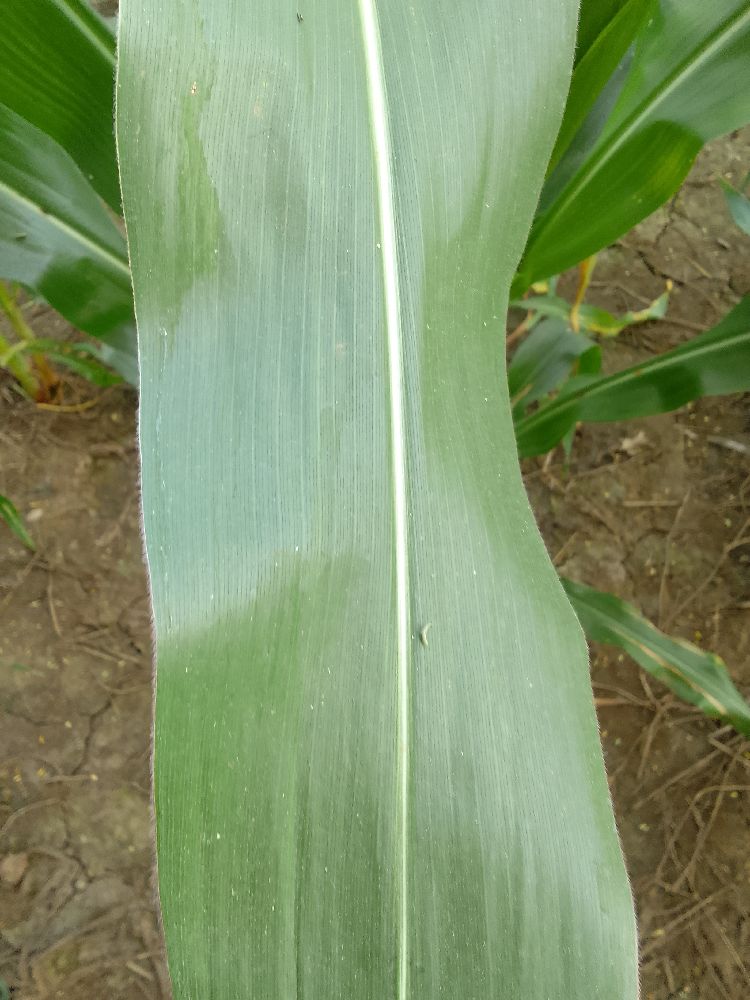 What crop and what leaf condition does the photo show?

maize, healthy
